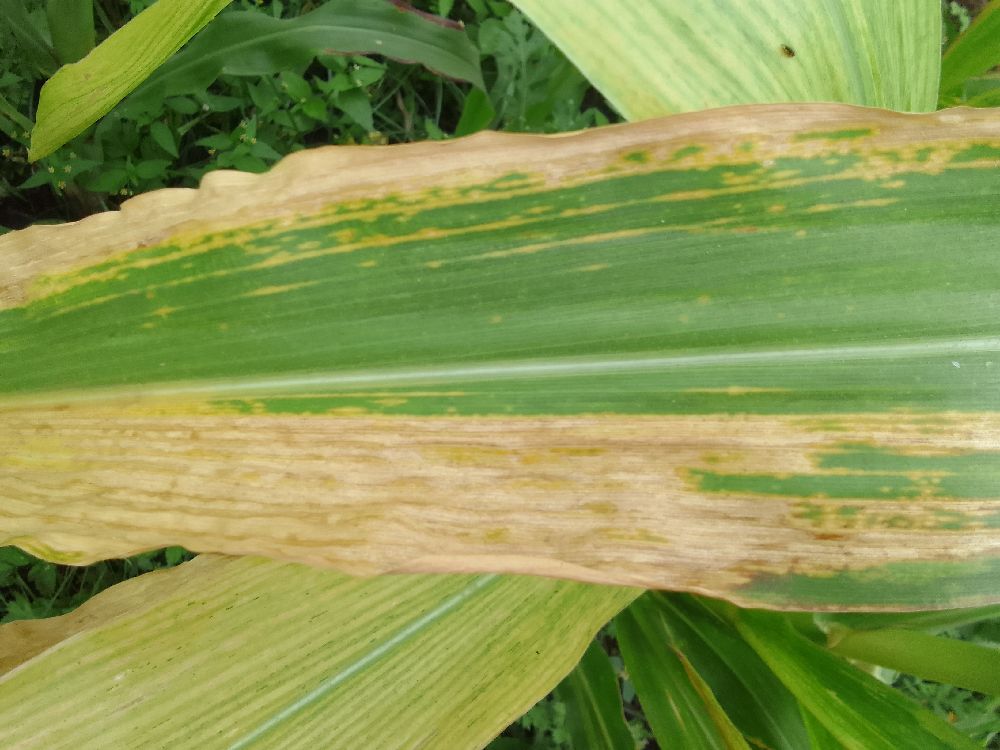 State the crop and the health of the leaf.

maize, maize lethal necrosis
